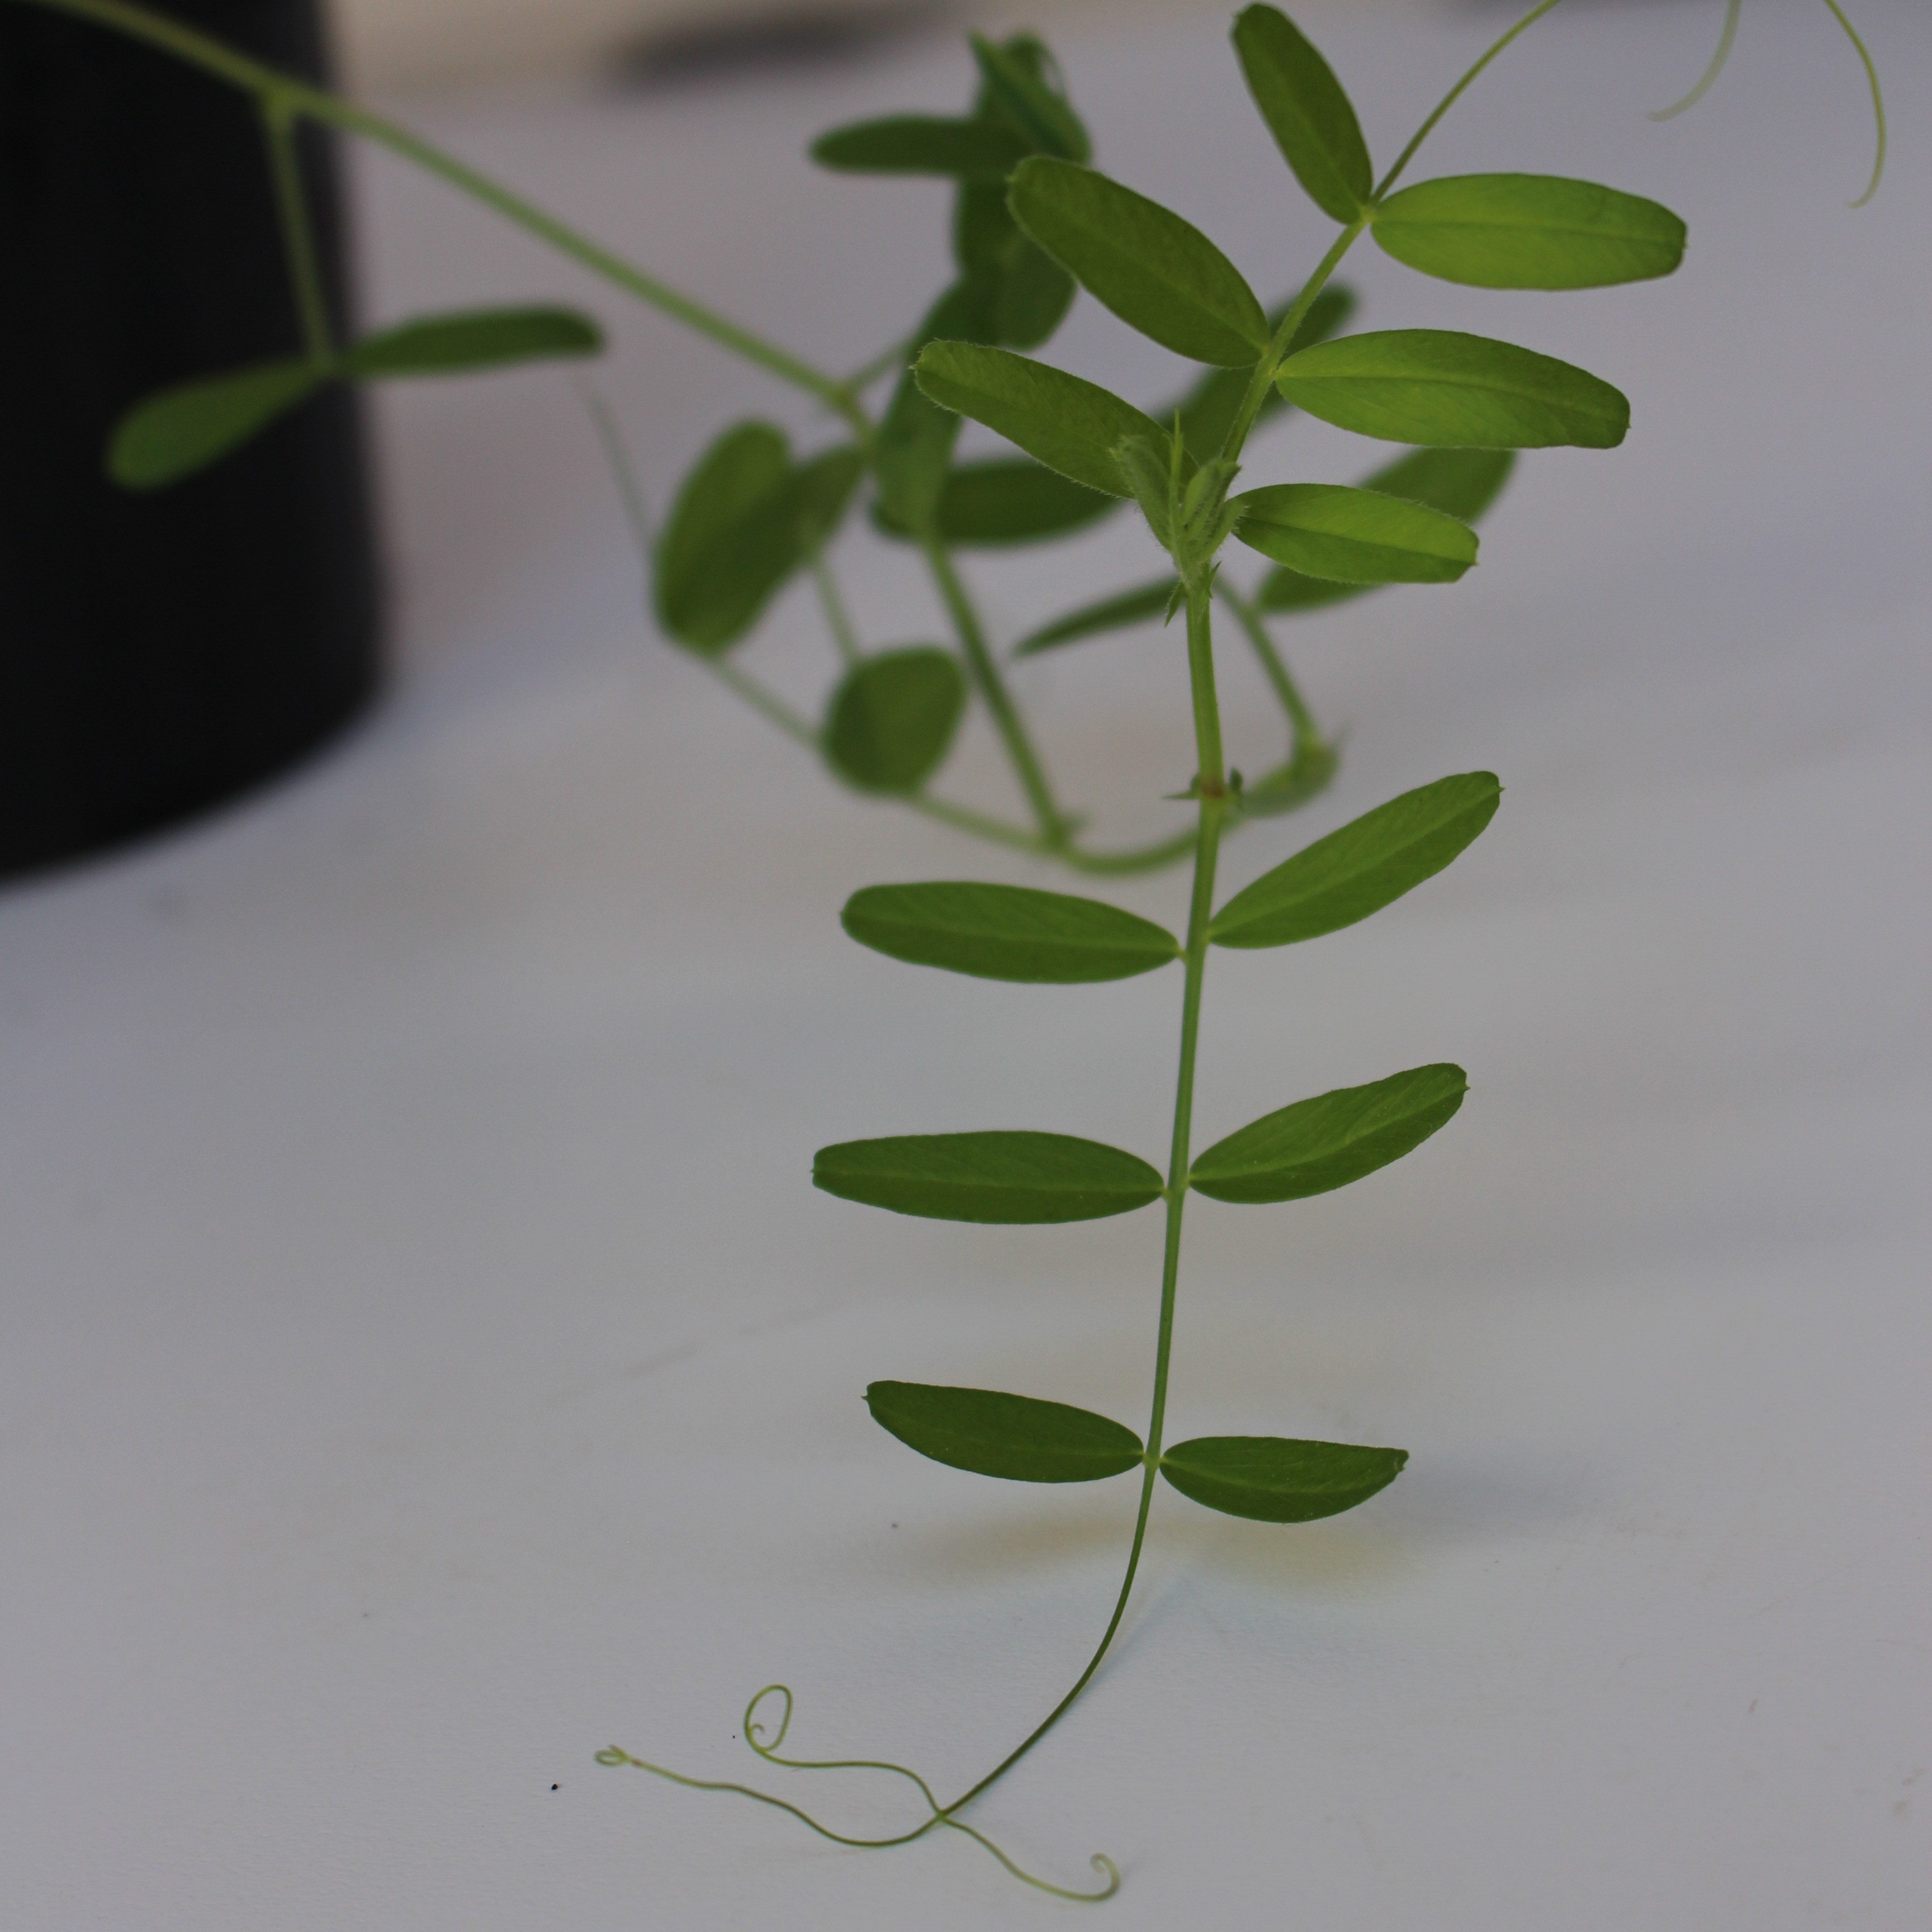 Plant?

Vicia sativa
